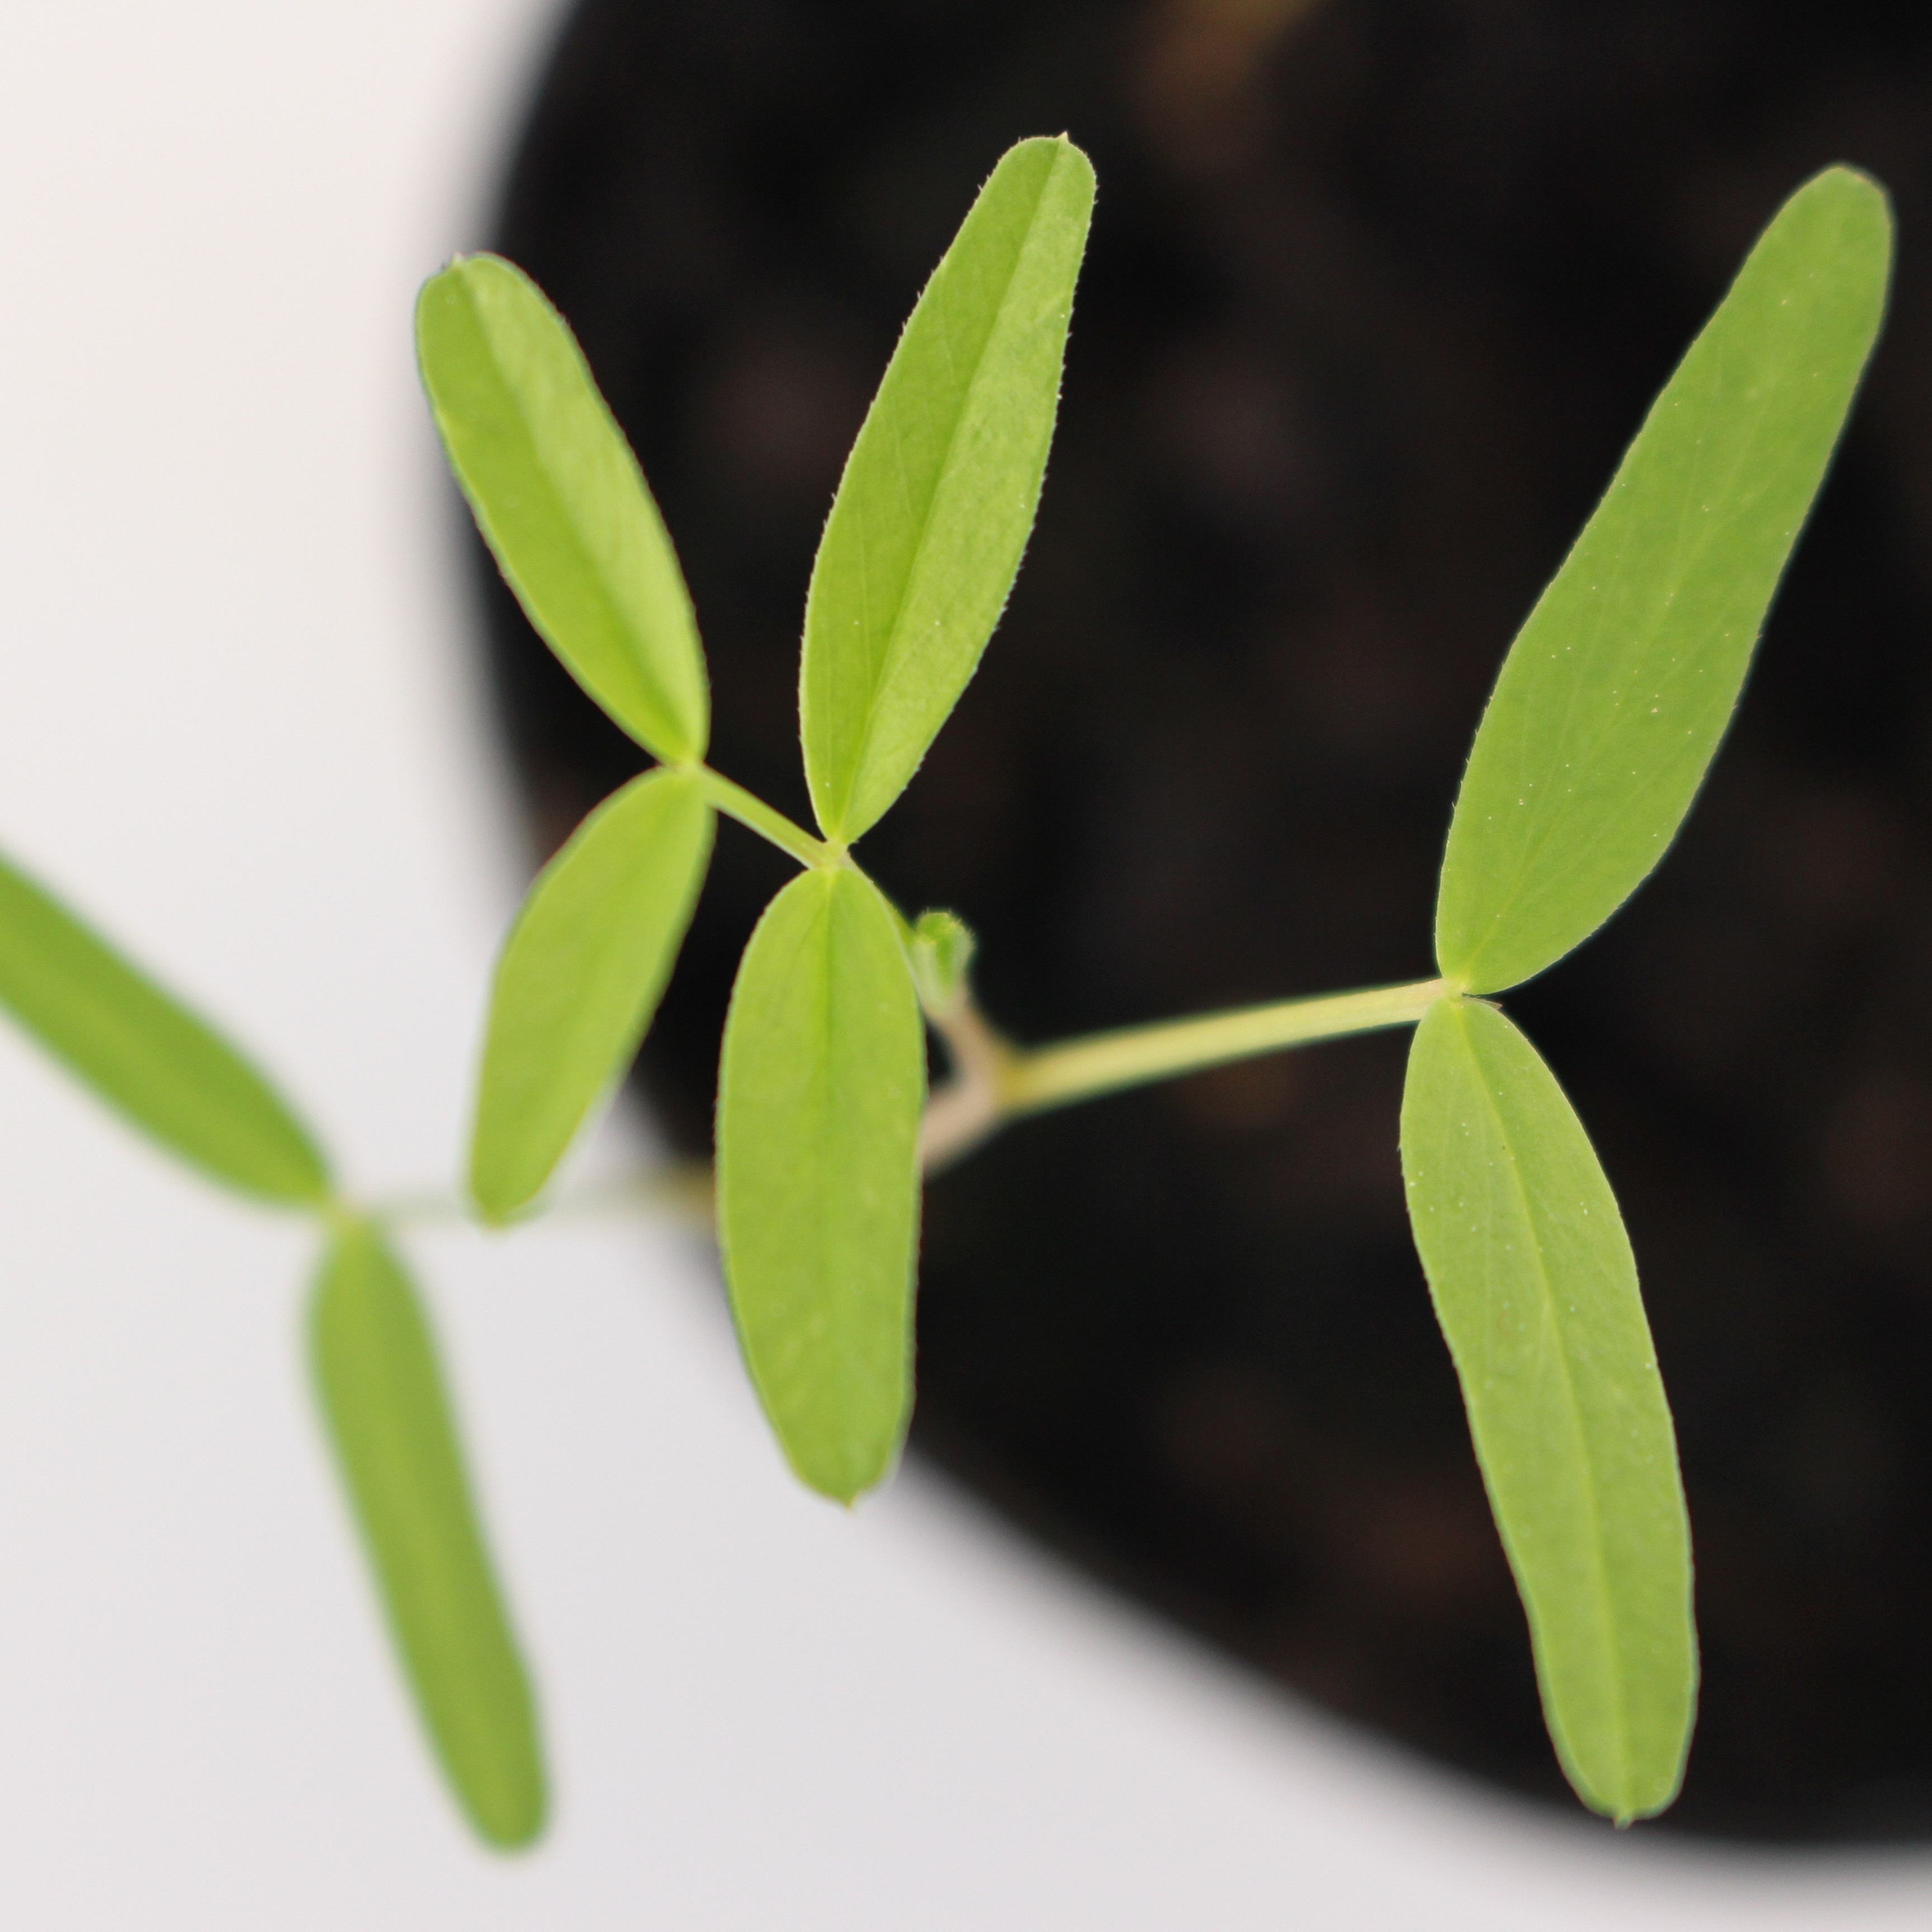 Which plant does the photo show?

Vicia sativa
